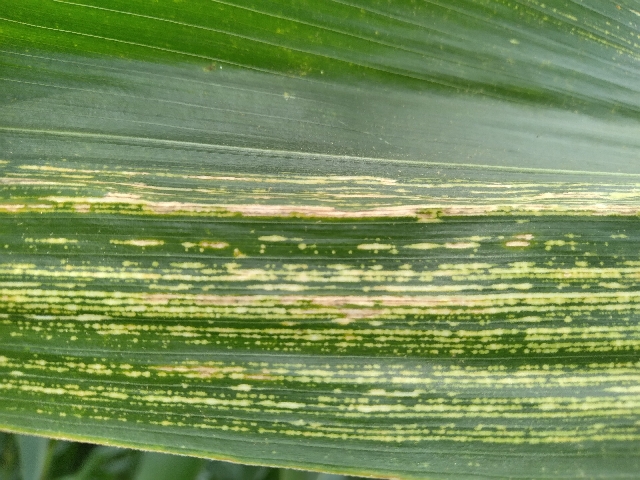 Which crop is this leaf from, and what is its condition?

maize, maize streak virus
